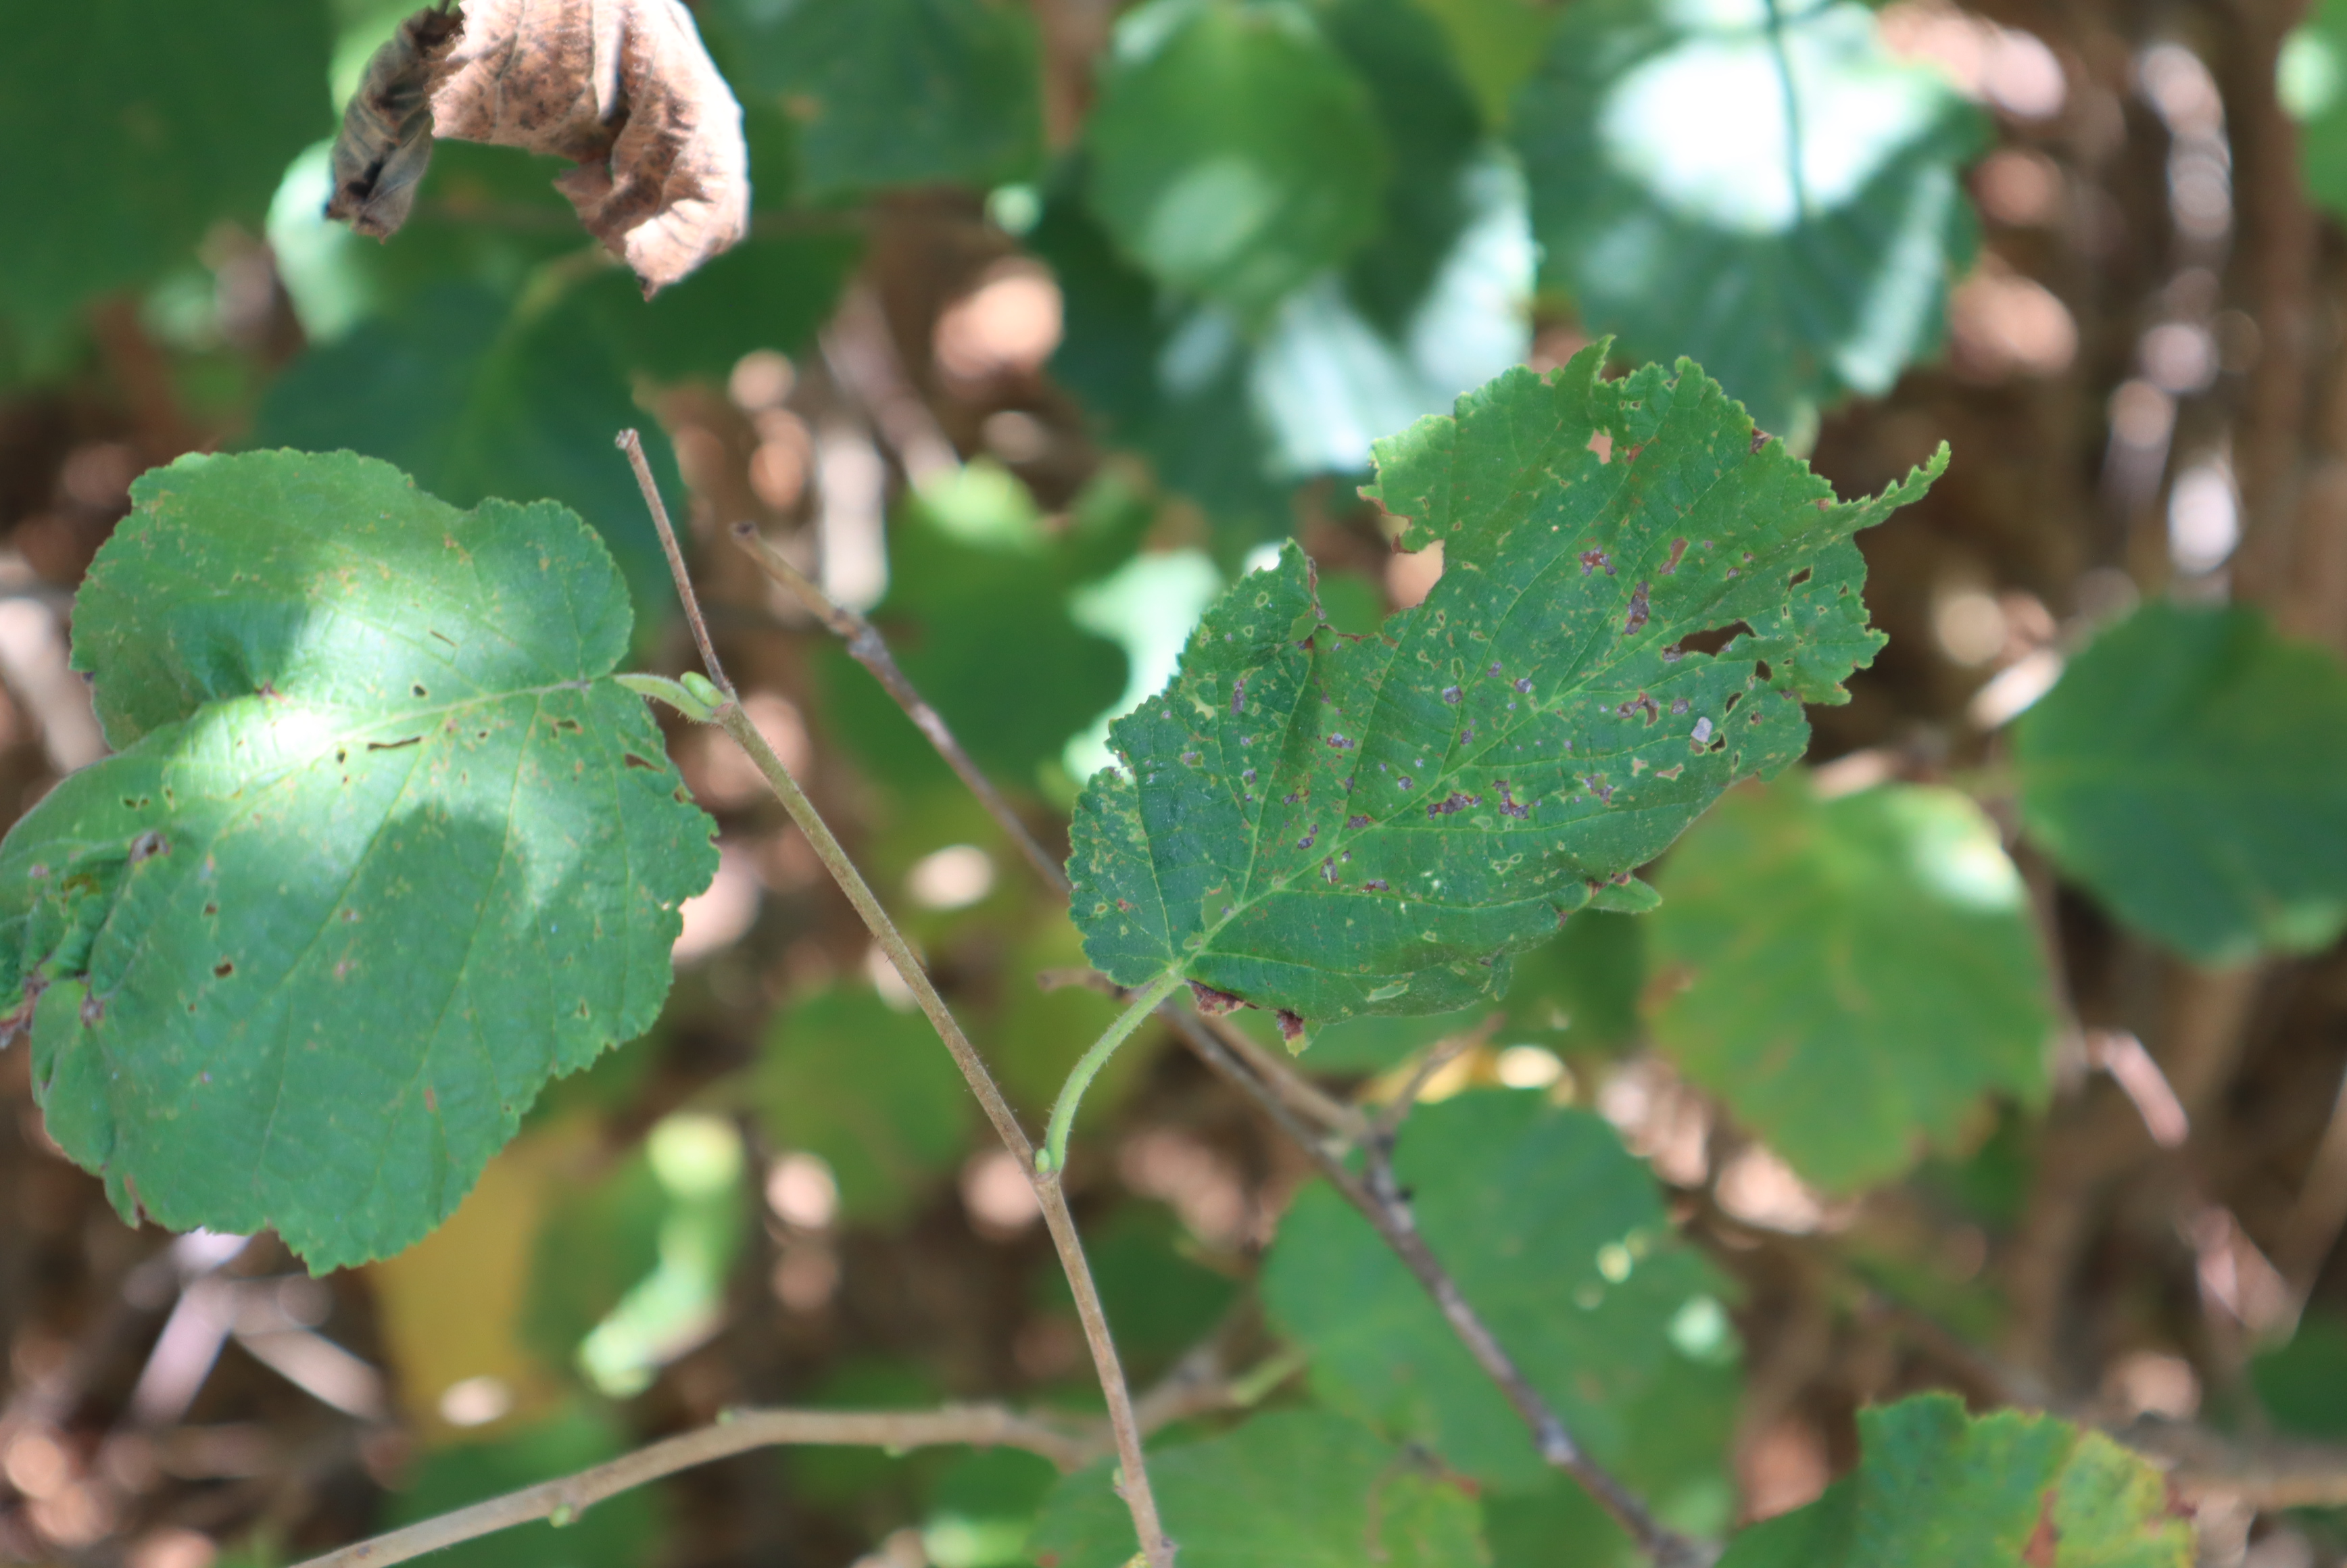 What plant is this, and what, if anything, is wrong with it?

hazel, bacterial spot, phytophagous
